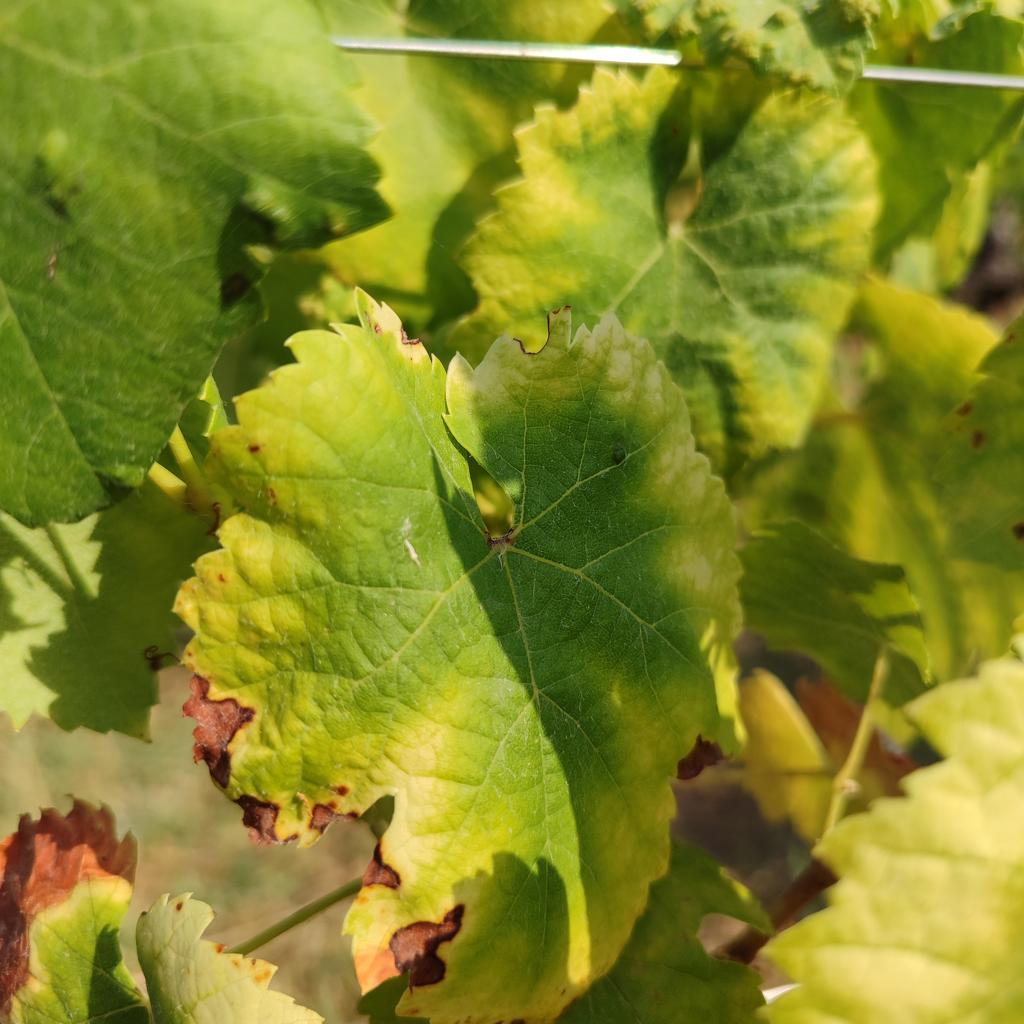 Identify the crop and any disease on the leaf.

grapevine, esca complex
